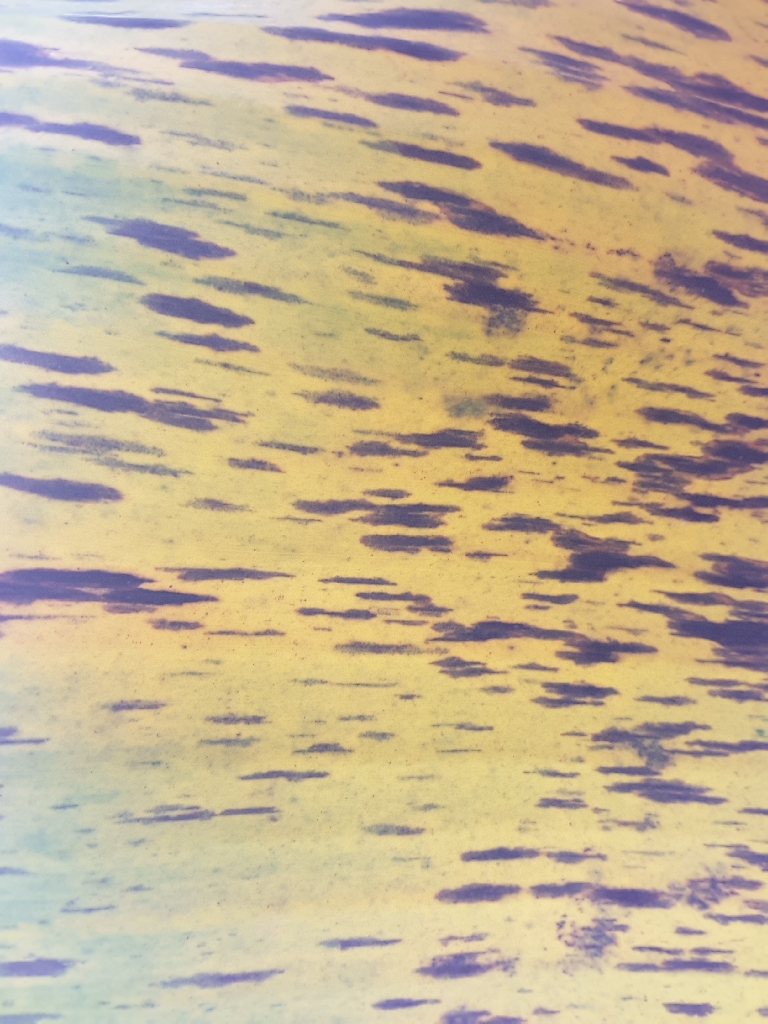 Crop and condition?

banana, black sigatoka
